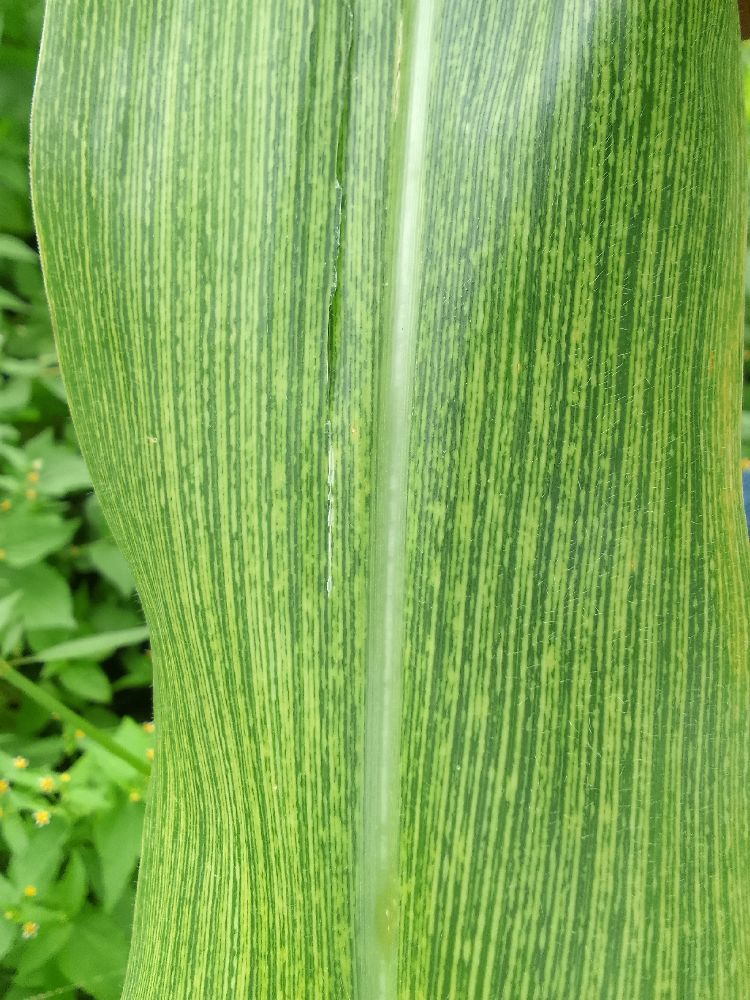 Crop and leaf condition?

maize, maize streak virus
